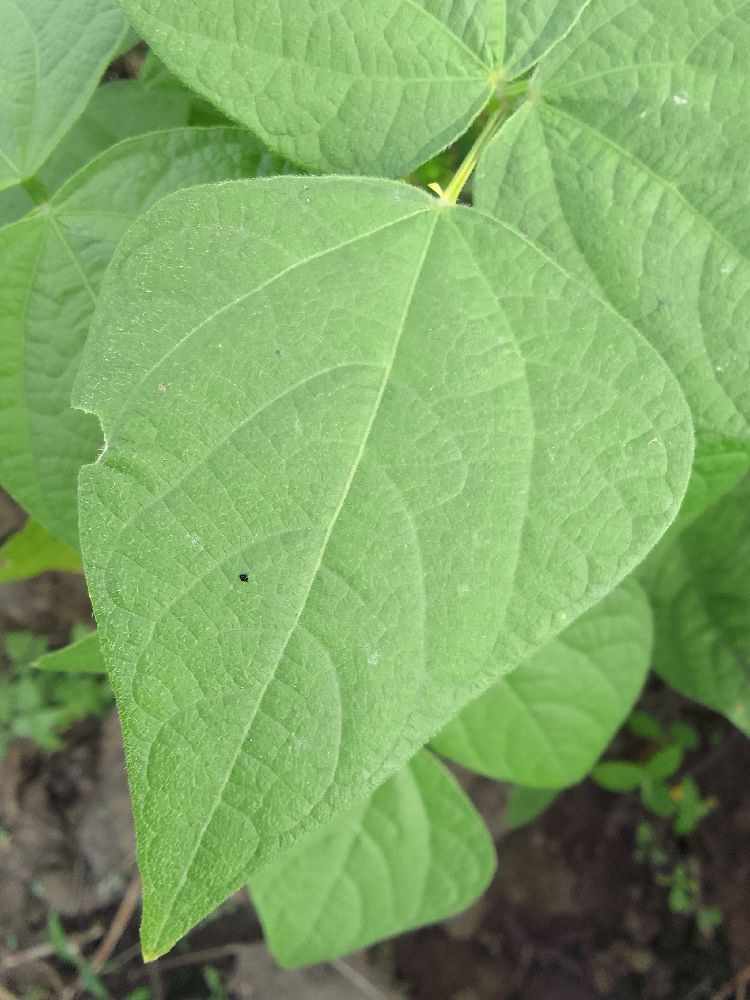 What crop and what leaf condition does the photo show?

common bean, healthy
